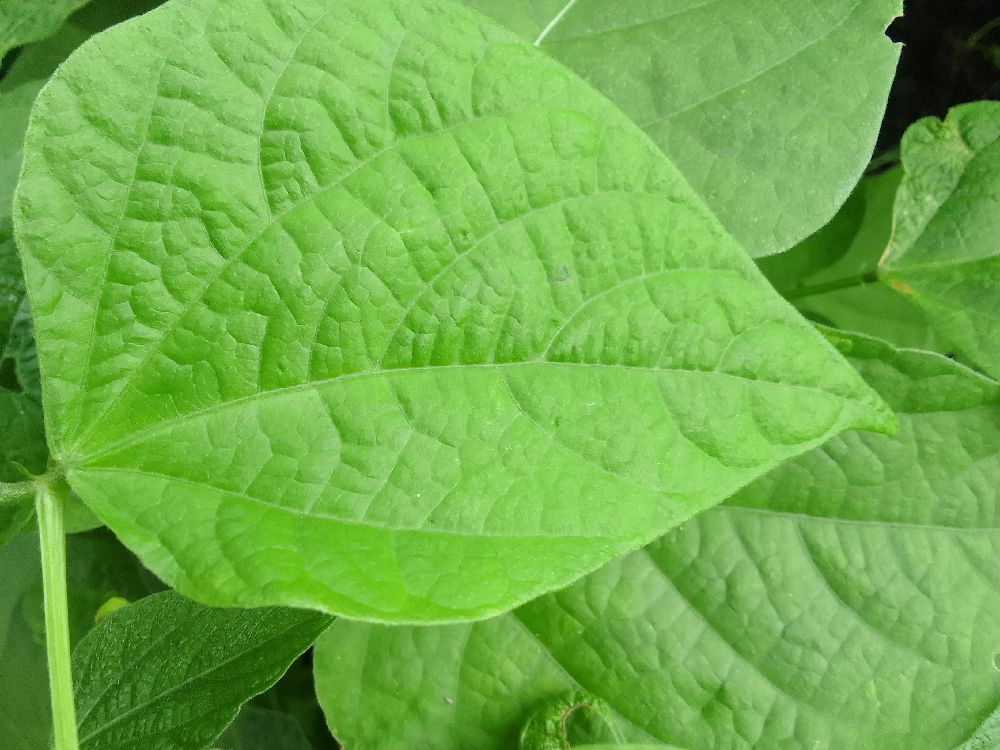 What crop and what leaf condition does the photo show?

common bean, healthy
